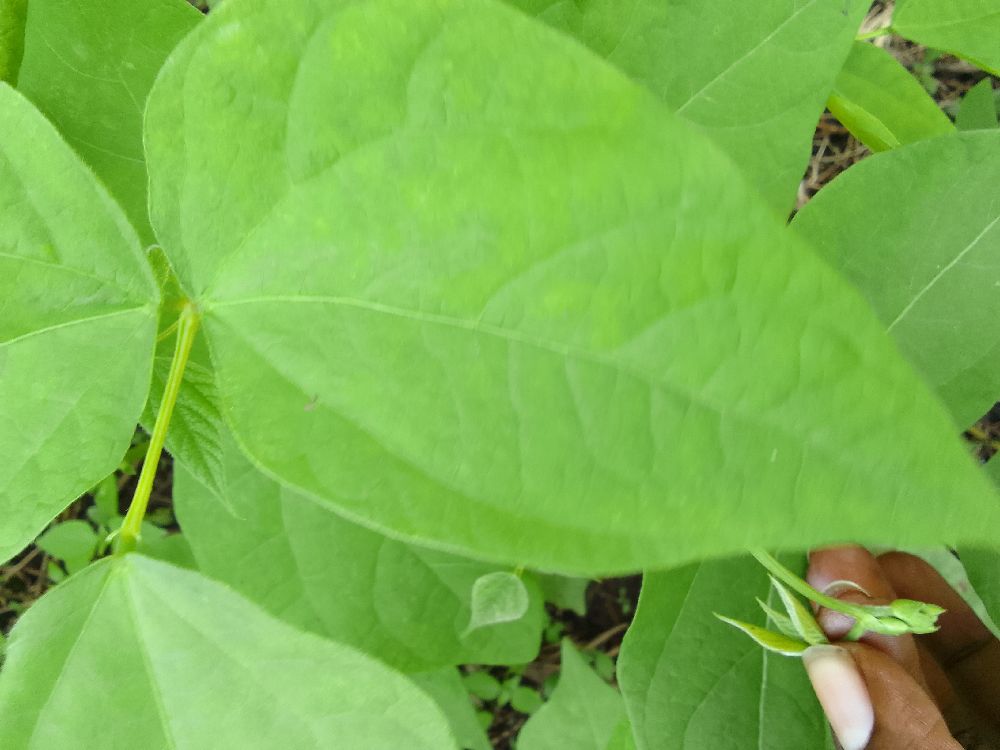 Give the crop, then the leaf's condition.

common bean, healthy
